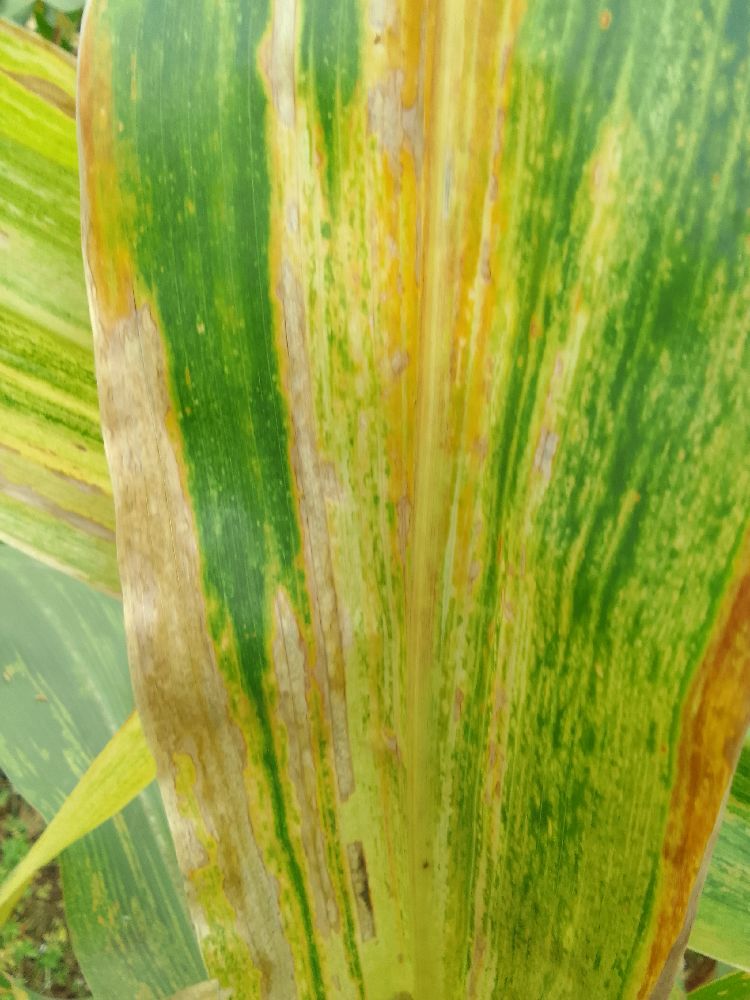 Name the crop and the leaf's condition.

maize, maize lethal necrosis
